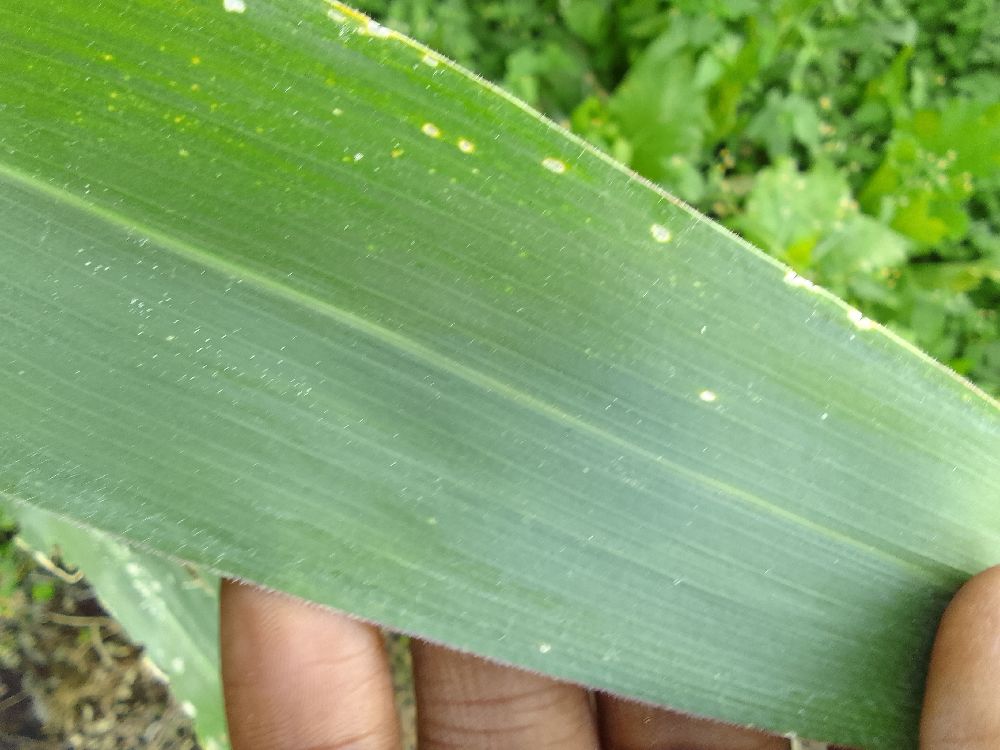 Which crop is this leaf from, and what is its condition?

maize, healthy
